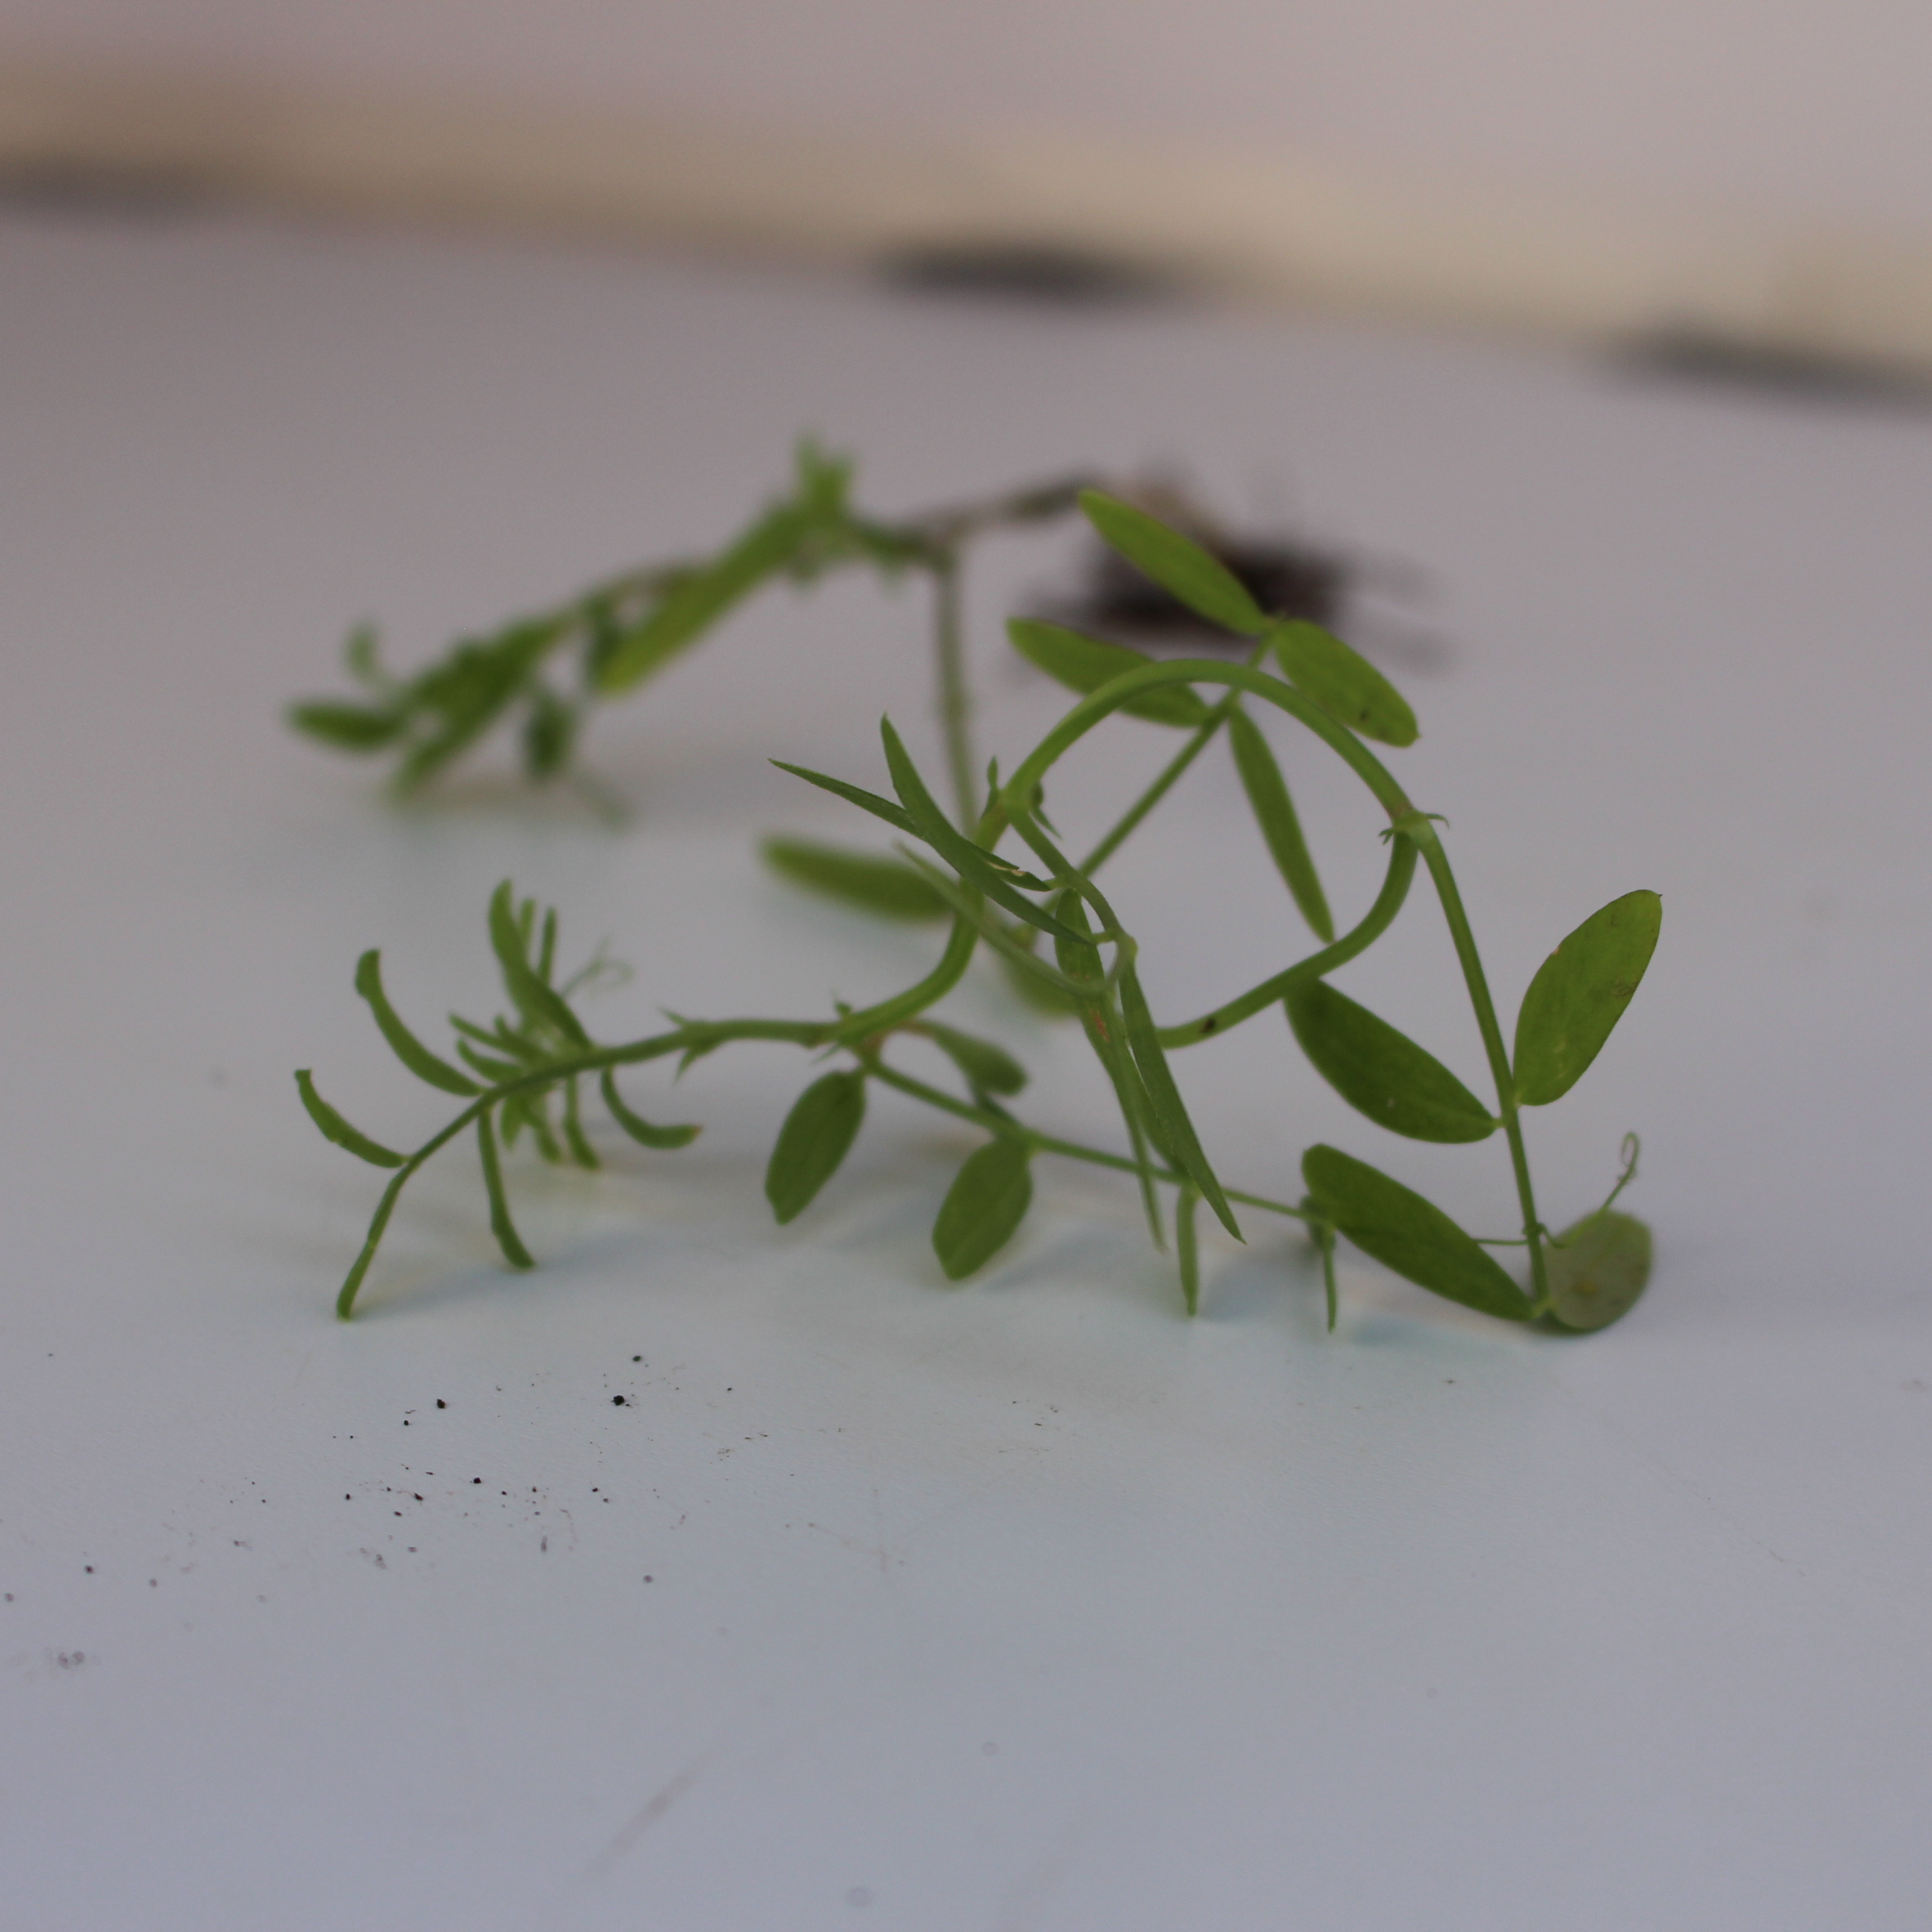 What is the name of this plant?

Vicia sativa
